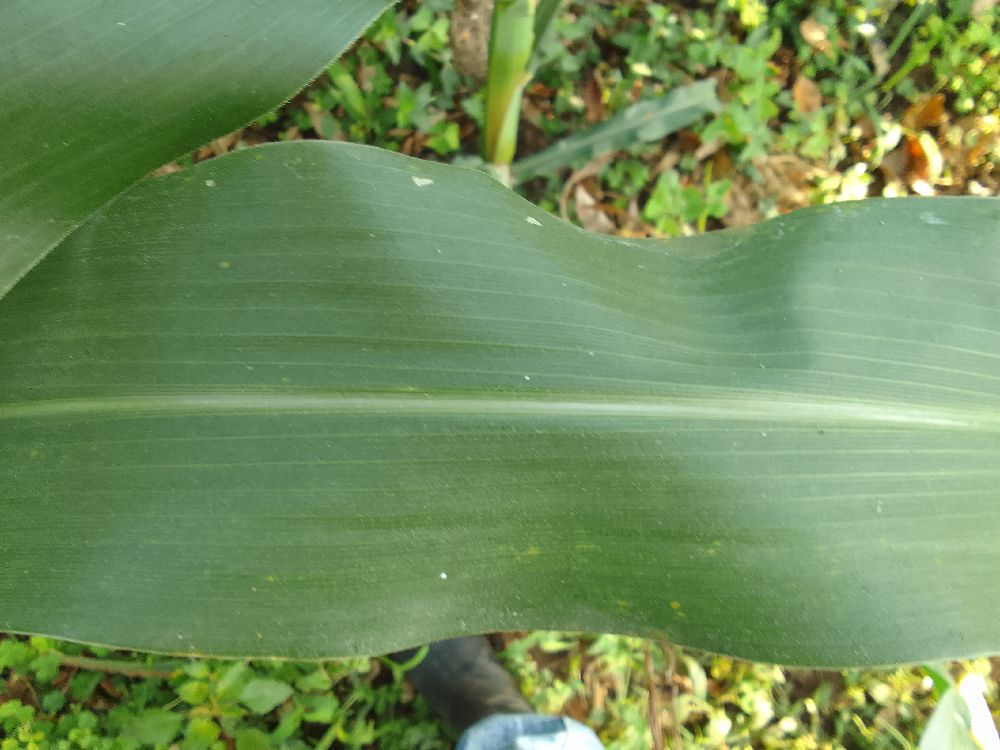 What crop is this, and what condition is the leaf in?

maize, healthy
